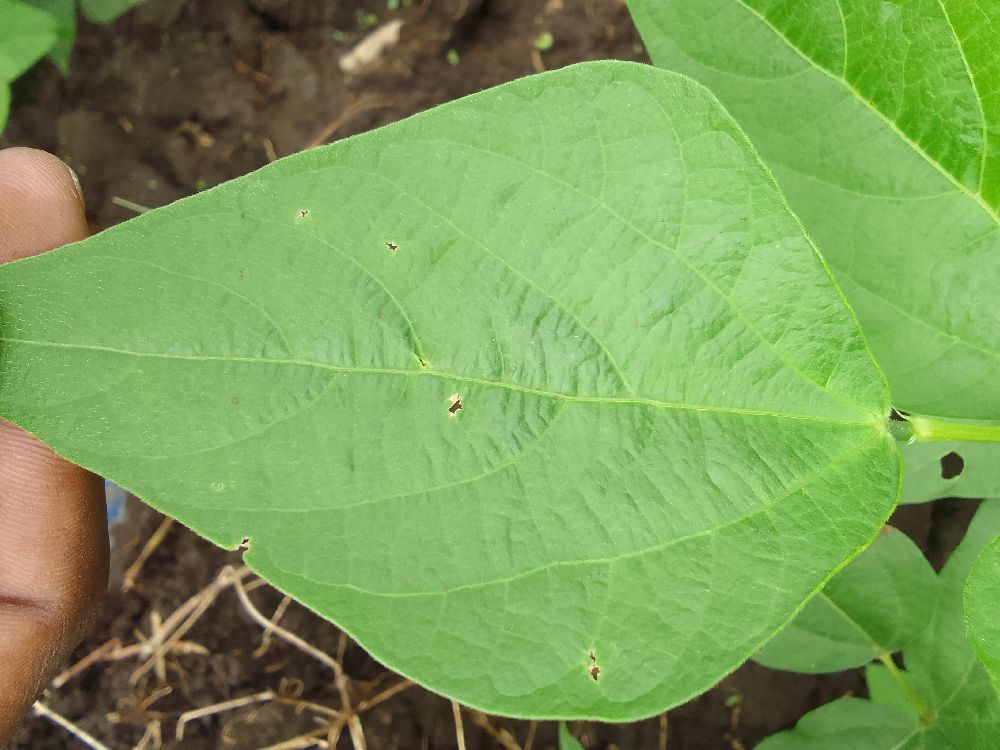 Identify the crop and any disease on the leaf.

common bean, healthy
